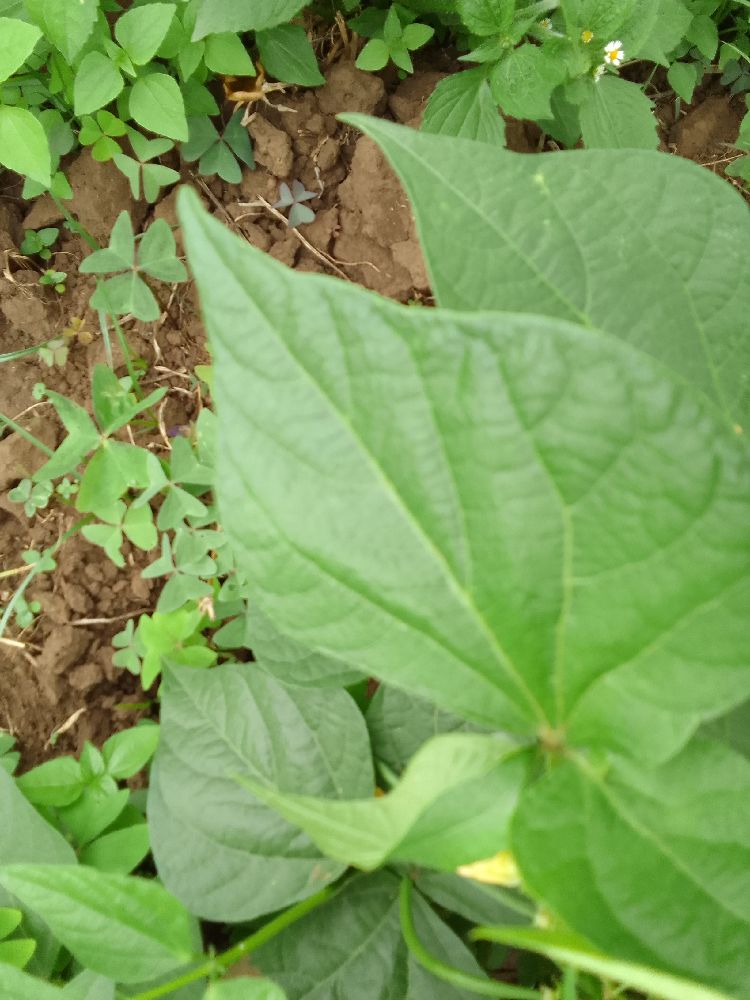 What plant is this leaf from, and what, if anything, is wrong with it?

common bean, healthy
